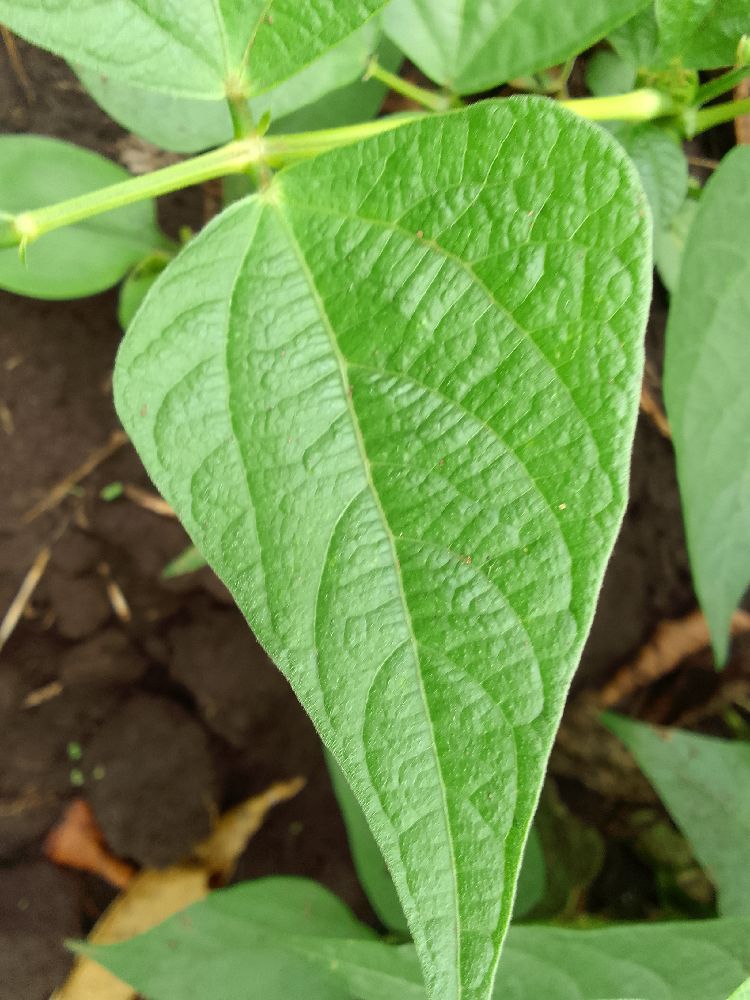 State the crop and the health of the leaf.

common bean, healthy
